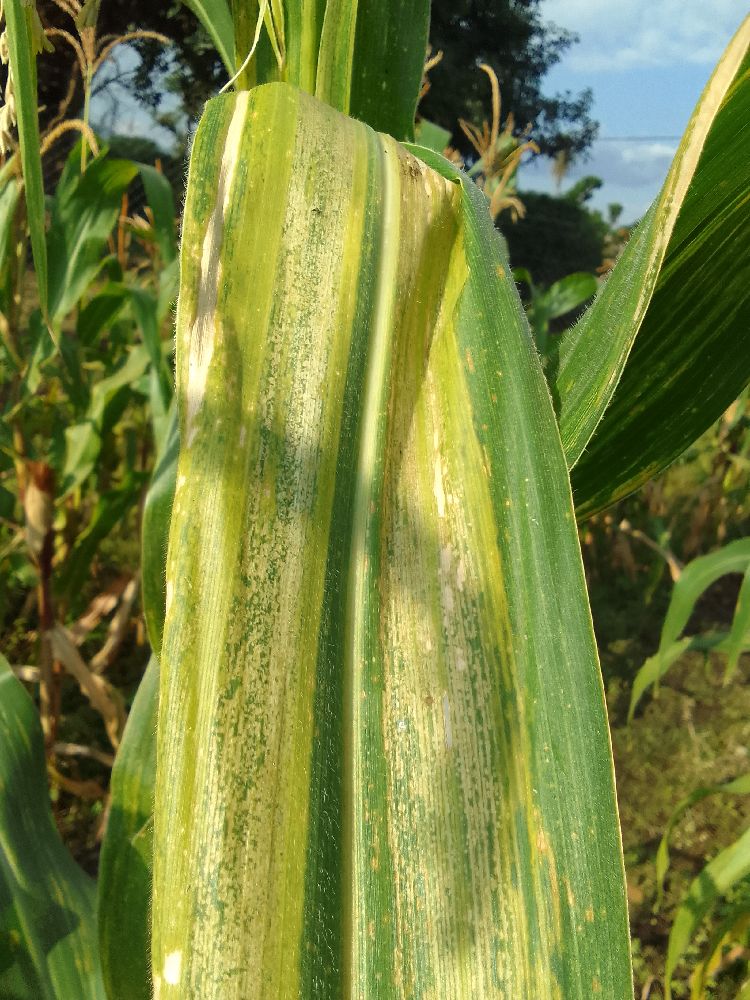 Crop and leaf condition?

maize, maize lethal necrosis
